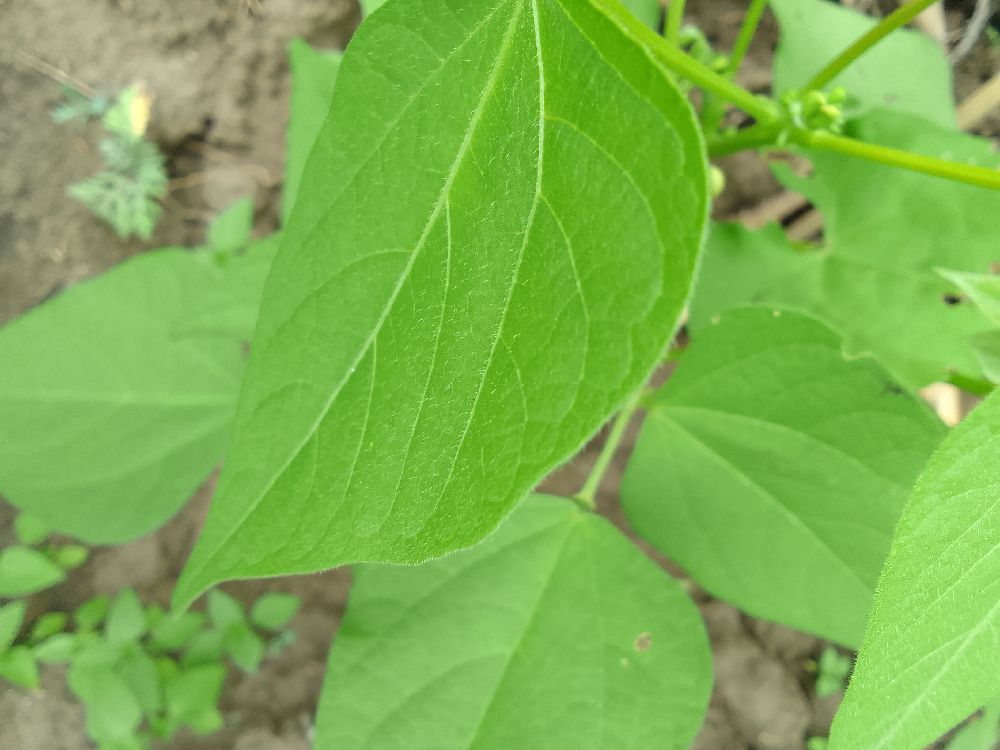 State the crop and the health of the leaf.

common bean, healthy
